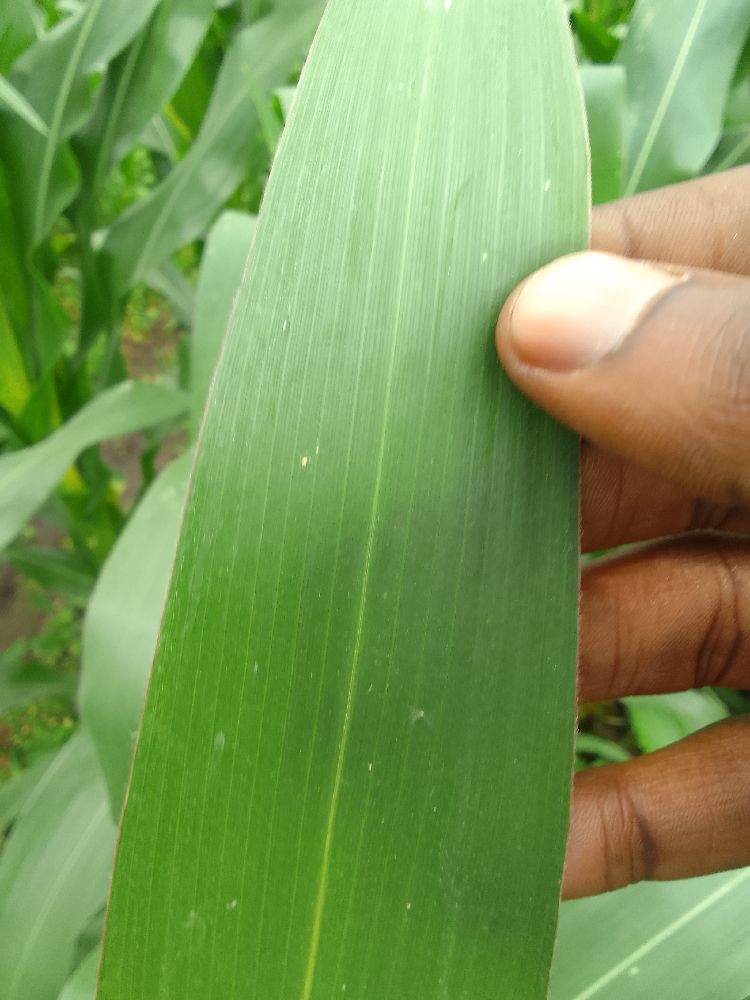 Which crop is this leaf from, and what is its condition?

maize, healthy
